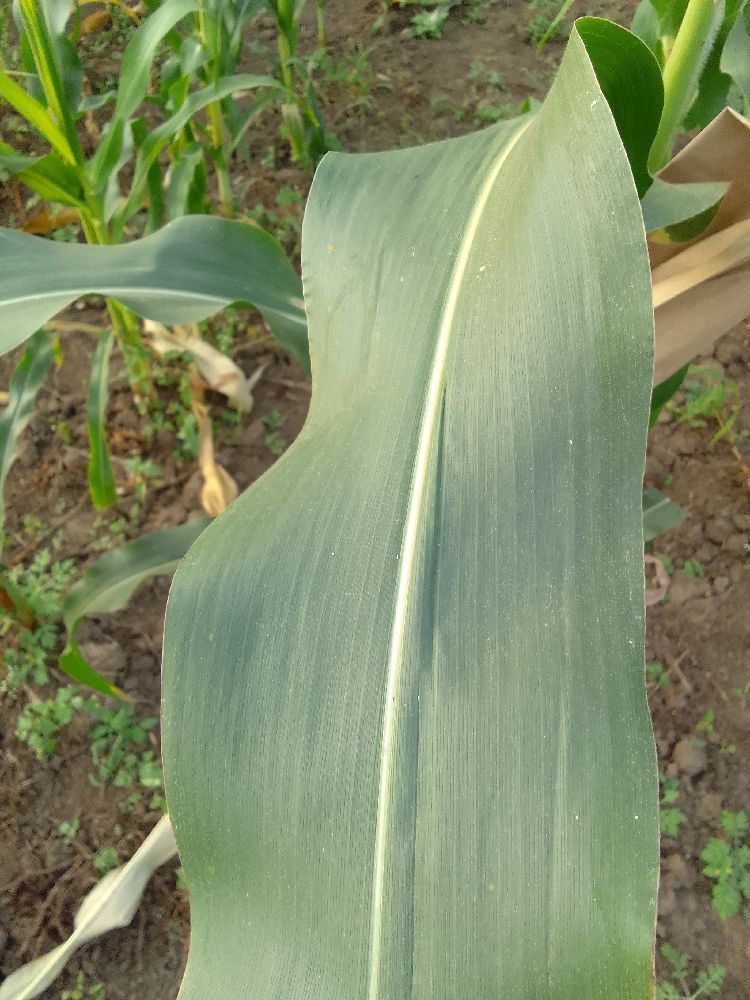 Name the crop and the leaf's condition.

maize, healthy
